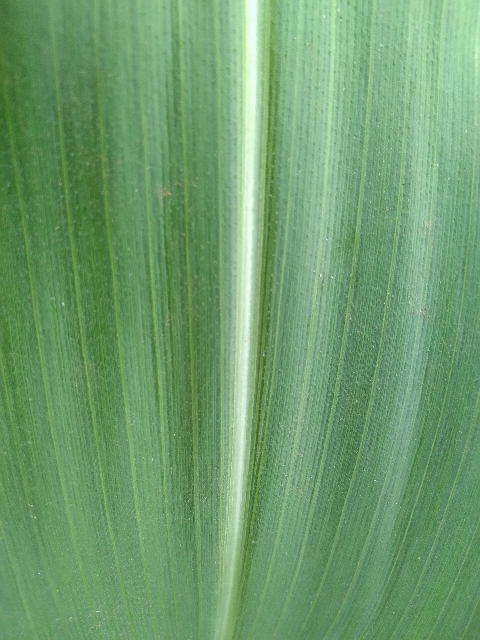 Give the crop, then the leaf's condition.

maize, healthy
